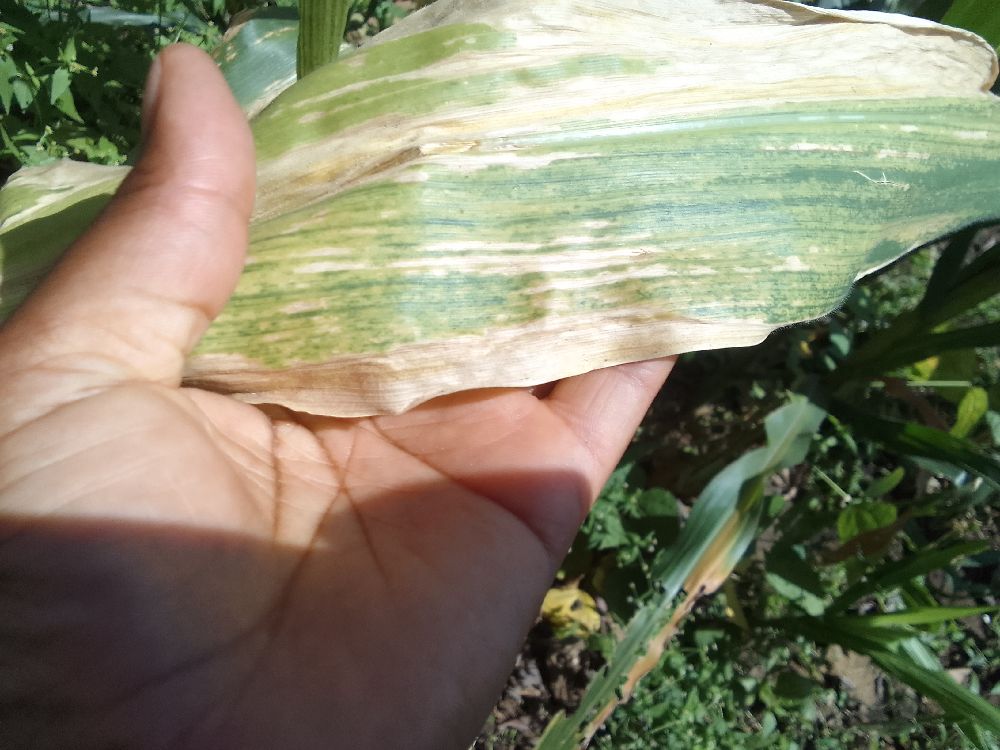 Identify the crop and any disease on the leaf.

maize, maize lethal necrosis
